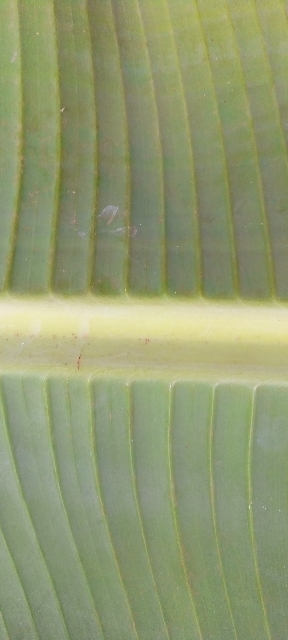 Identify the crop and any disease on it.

banana, healthy
